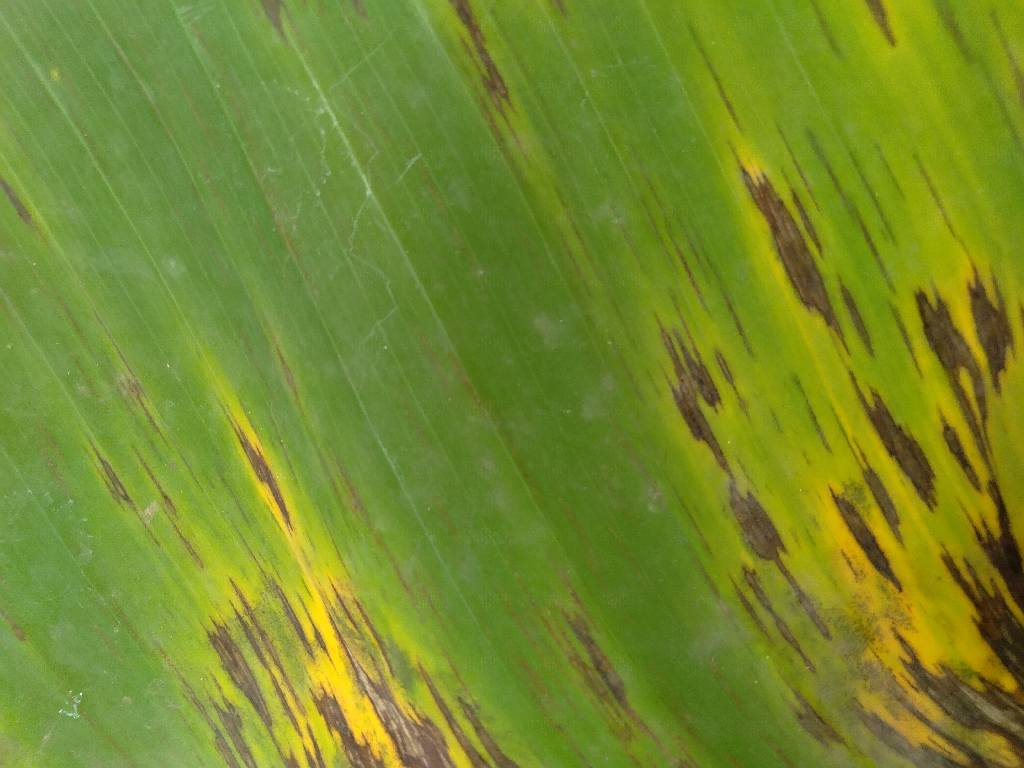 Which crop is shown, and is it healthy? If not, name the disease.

banana, black sigatoka
